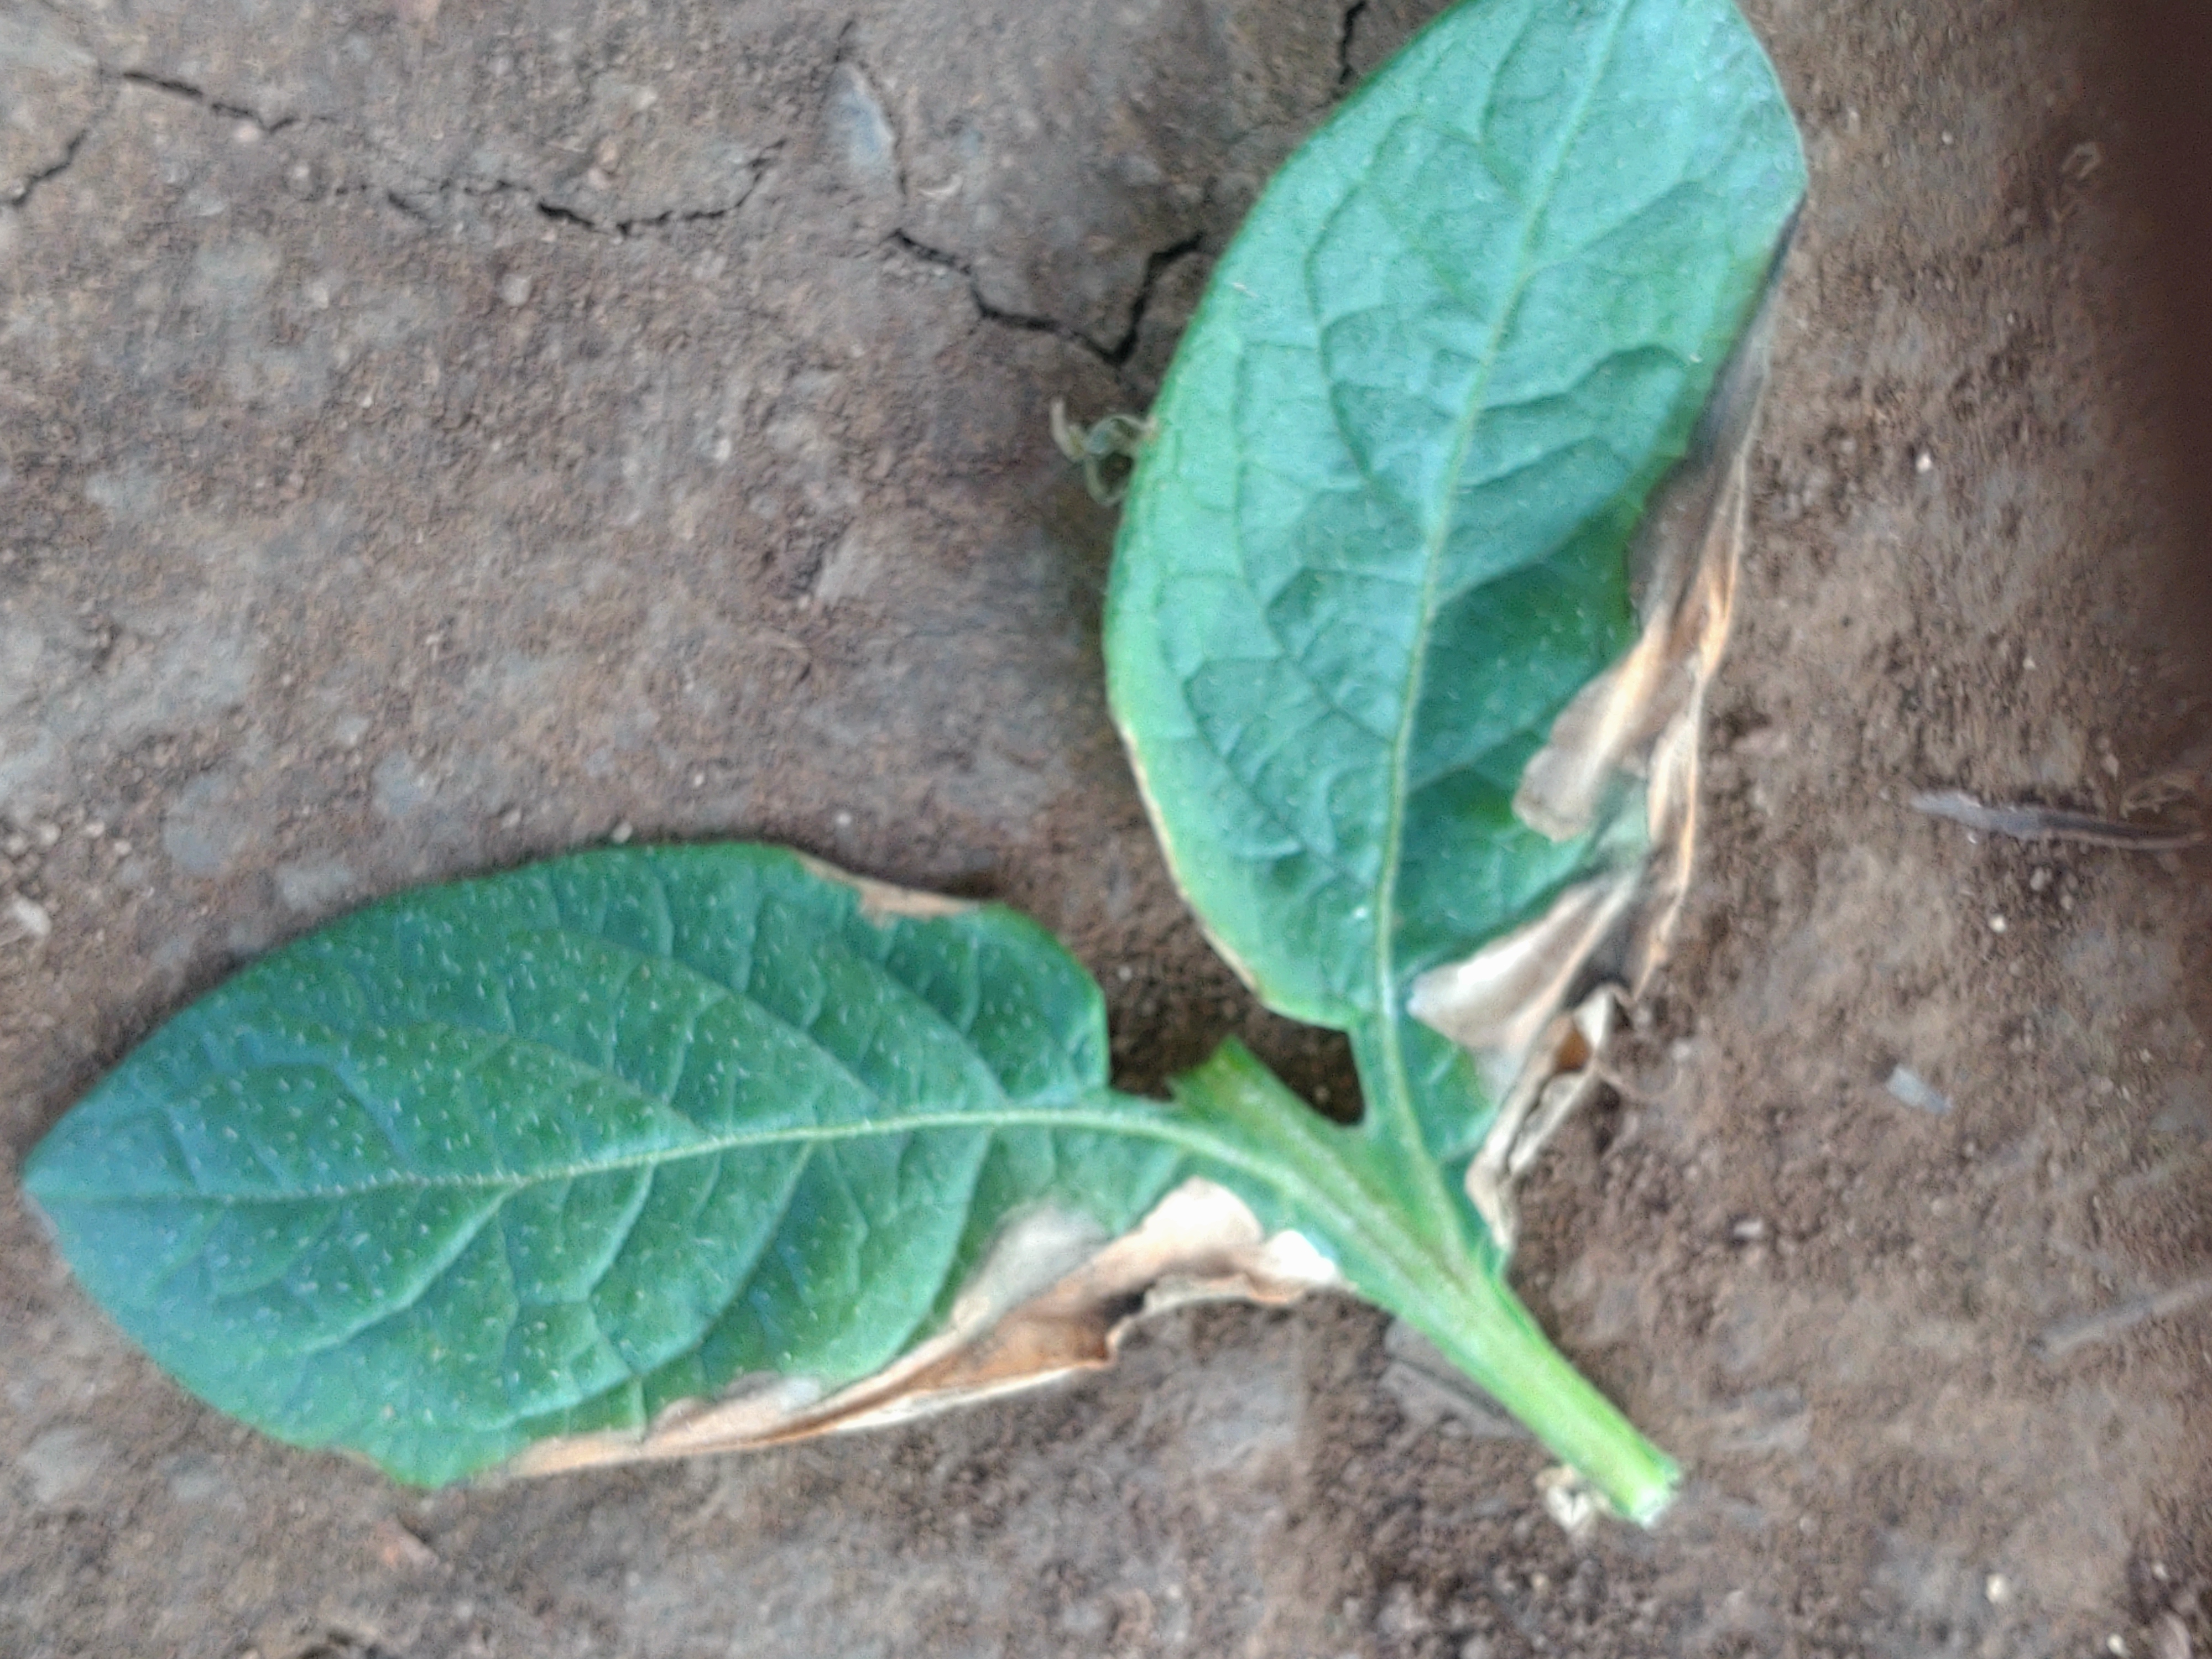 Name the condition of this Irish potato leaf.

early blight
